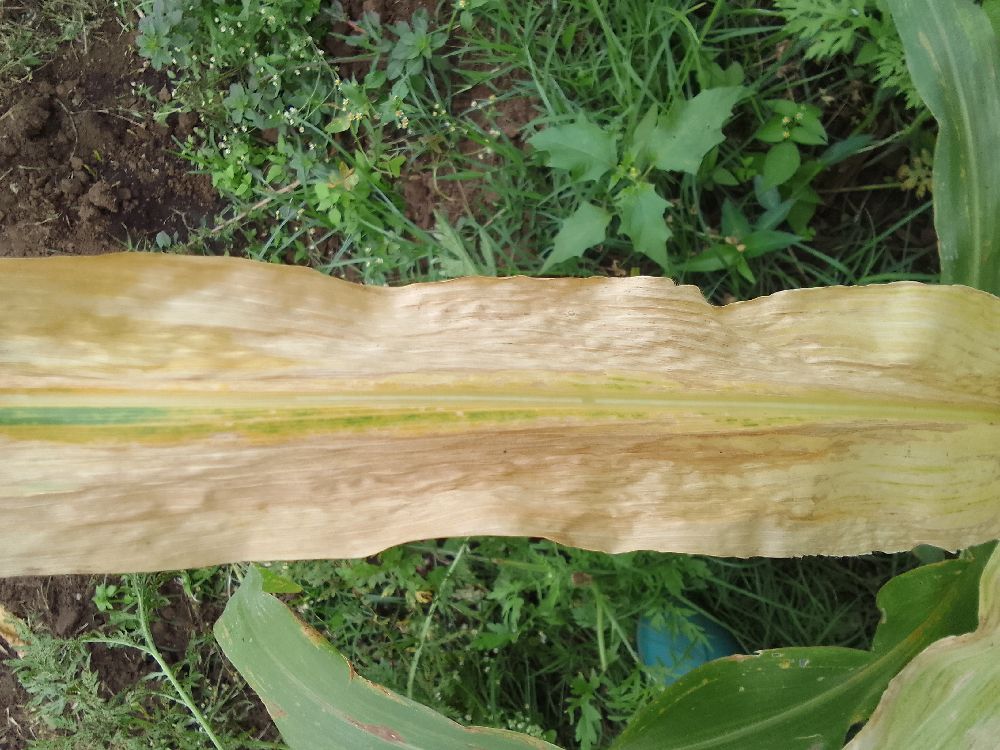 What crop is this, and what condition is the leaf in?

maize, maize lethal necrosis
